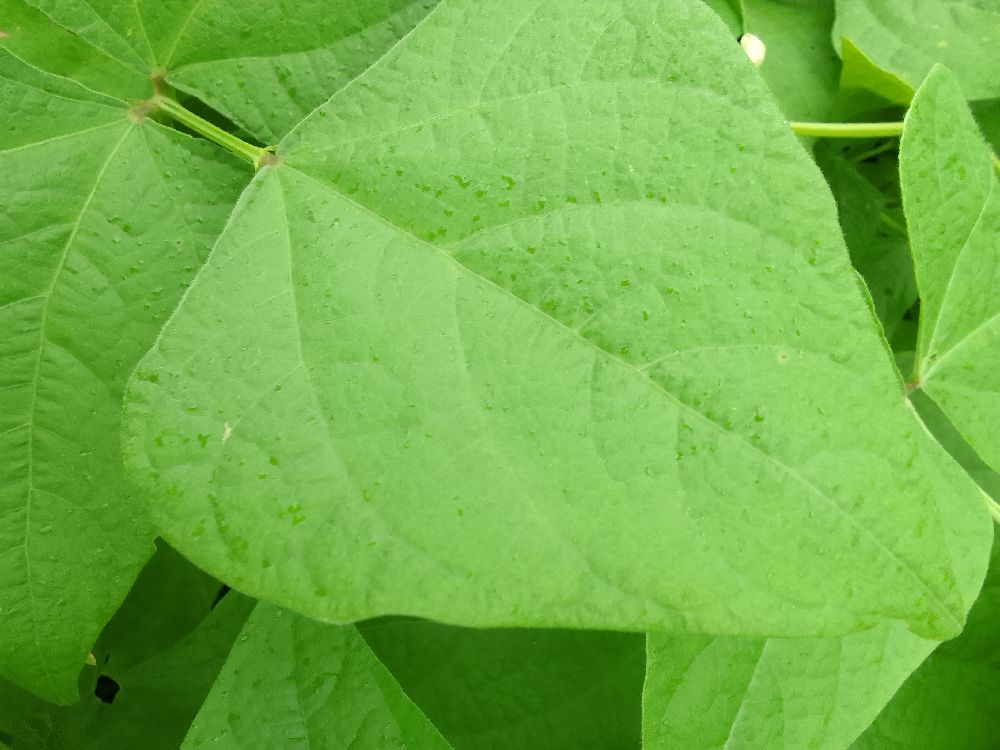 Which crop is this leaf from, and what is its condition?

common bean, healthy
